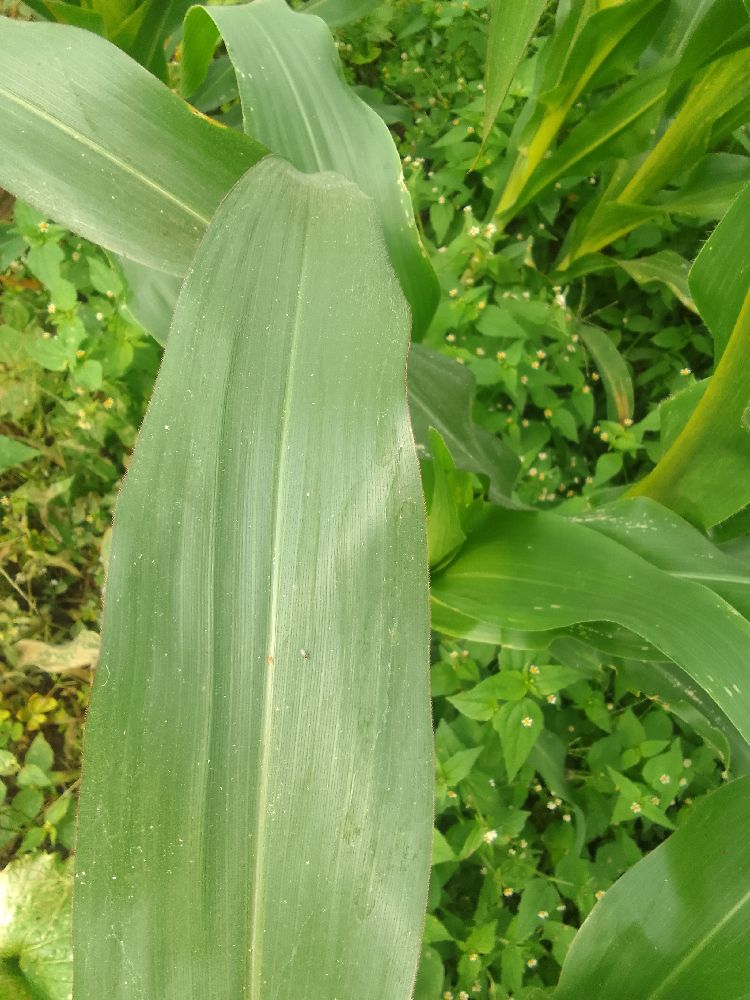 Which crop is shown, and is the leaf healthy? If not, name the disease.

maize, healthy
